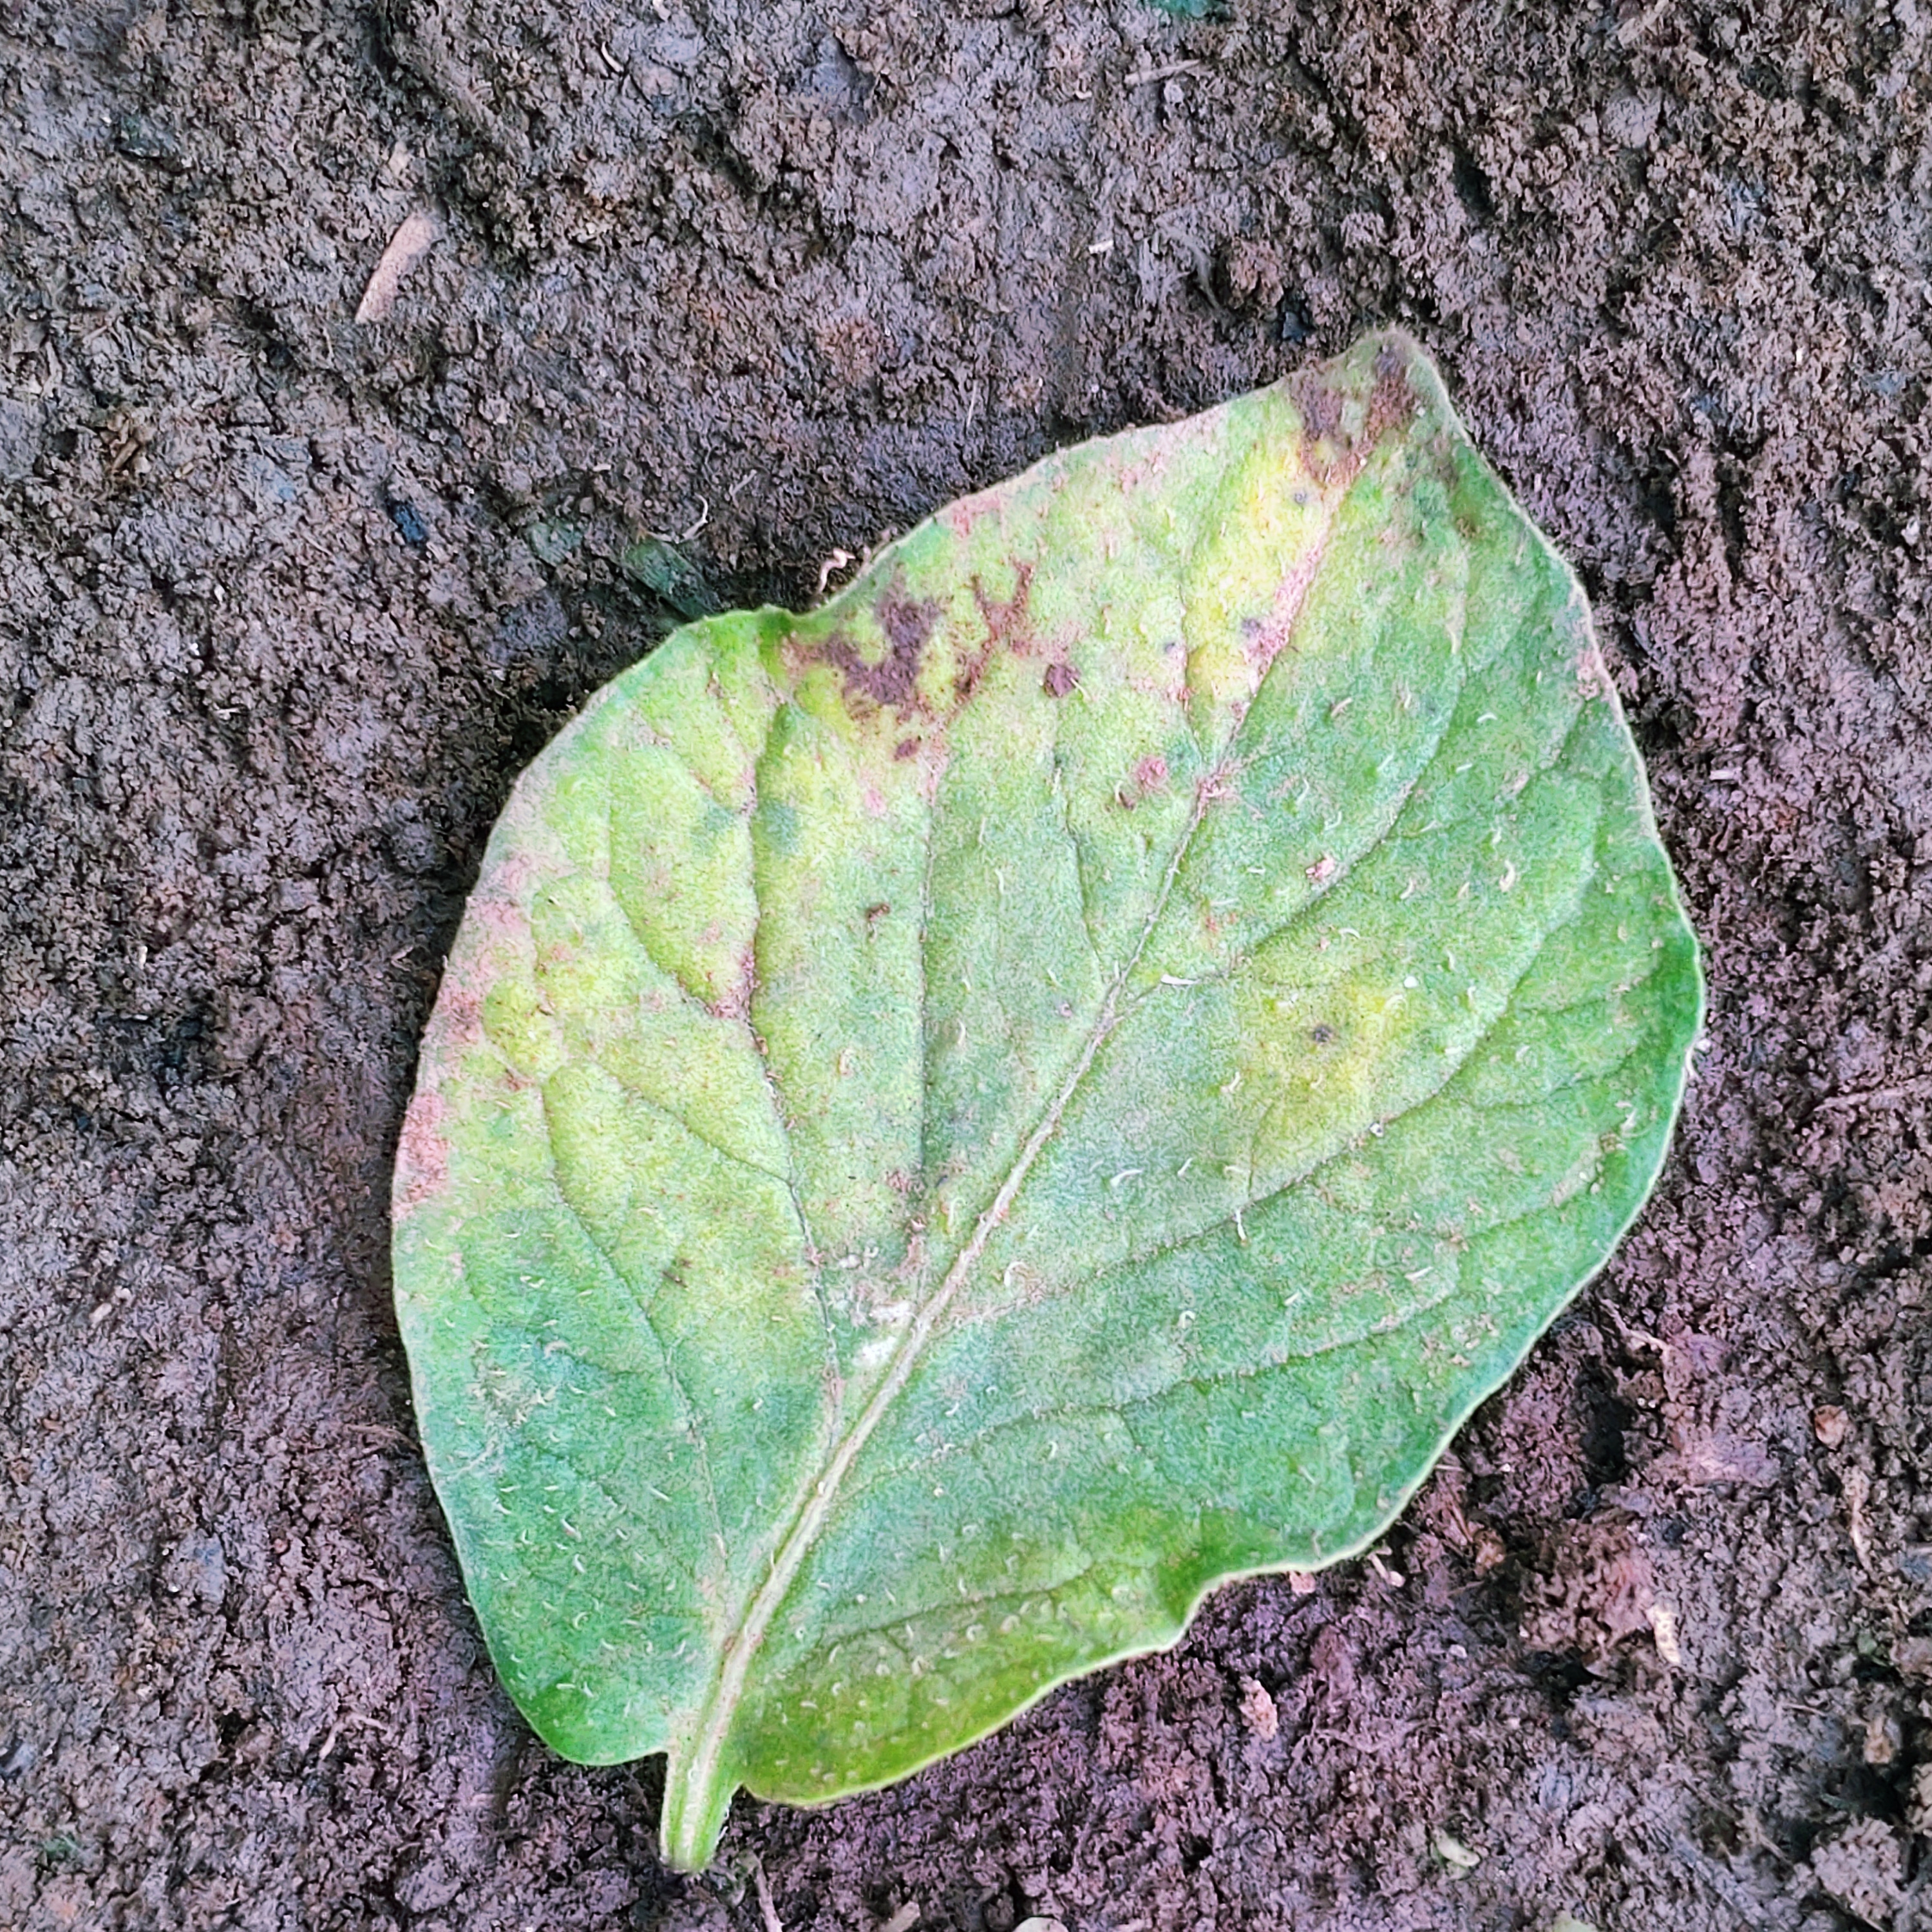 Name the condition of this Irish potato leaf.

late blight
